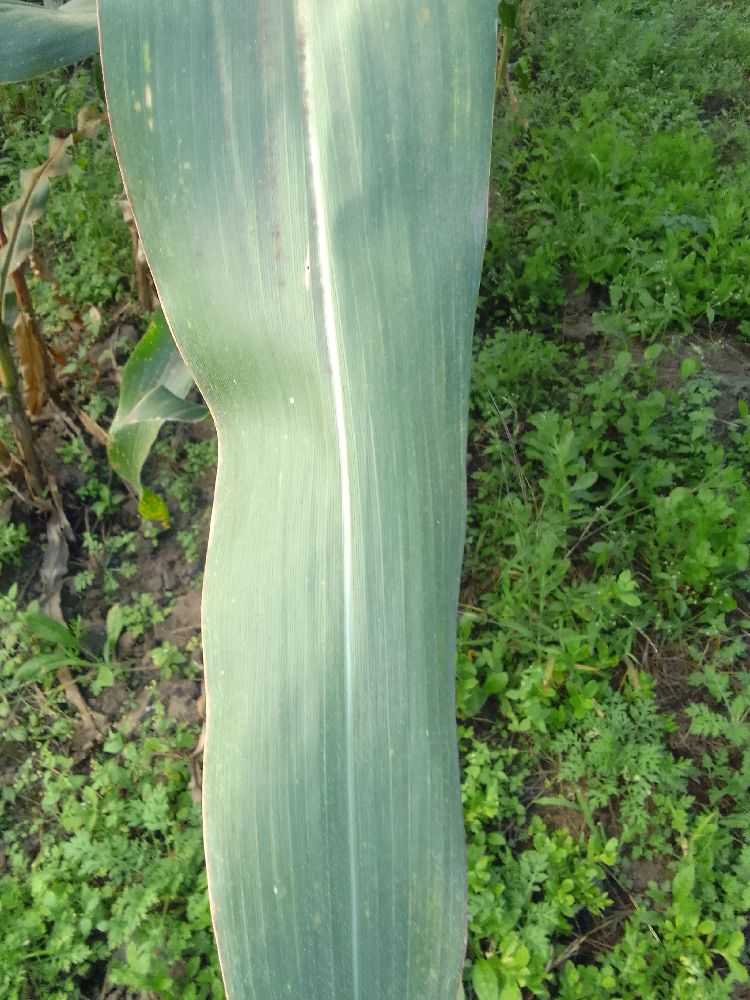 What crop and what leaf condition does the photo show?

maize, healthy
